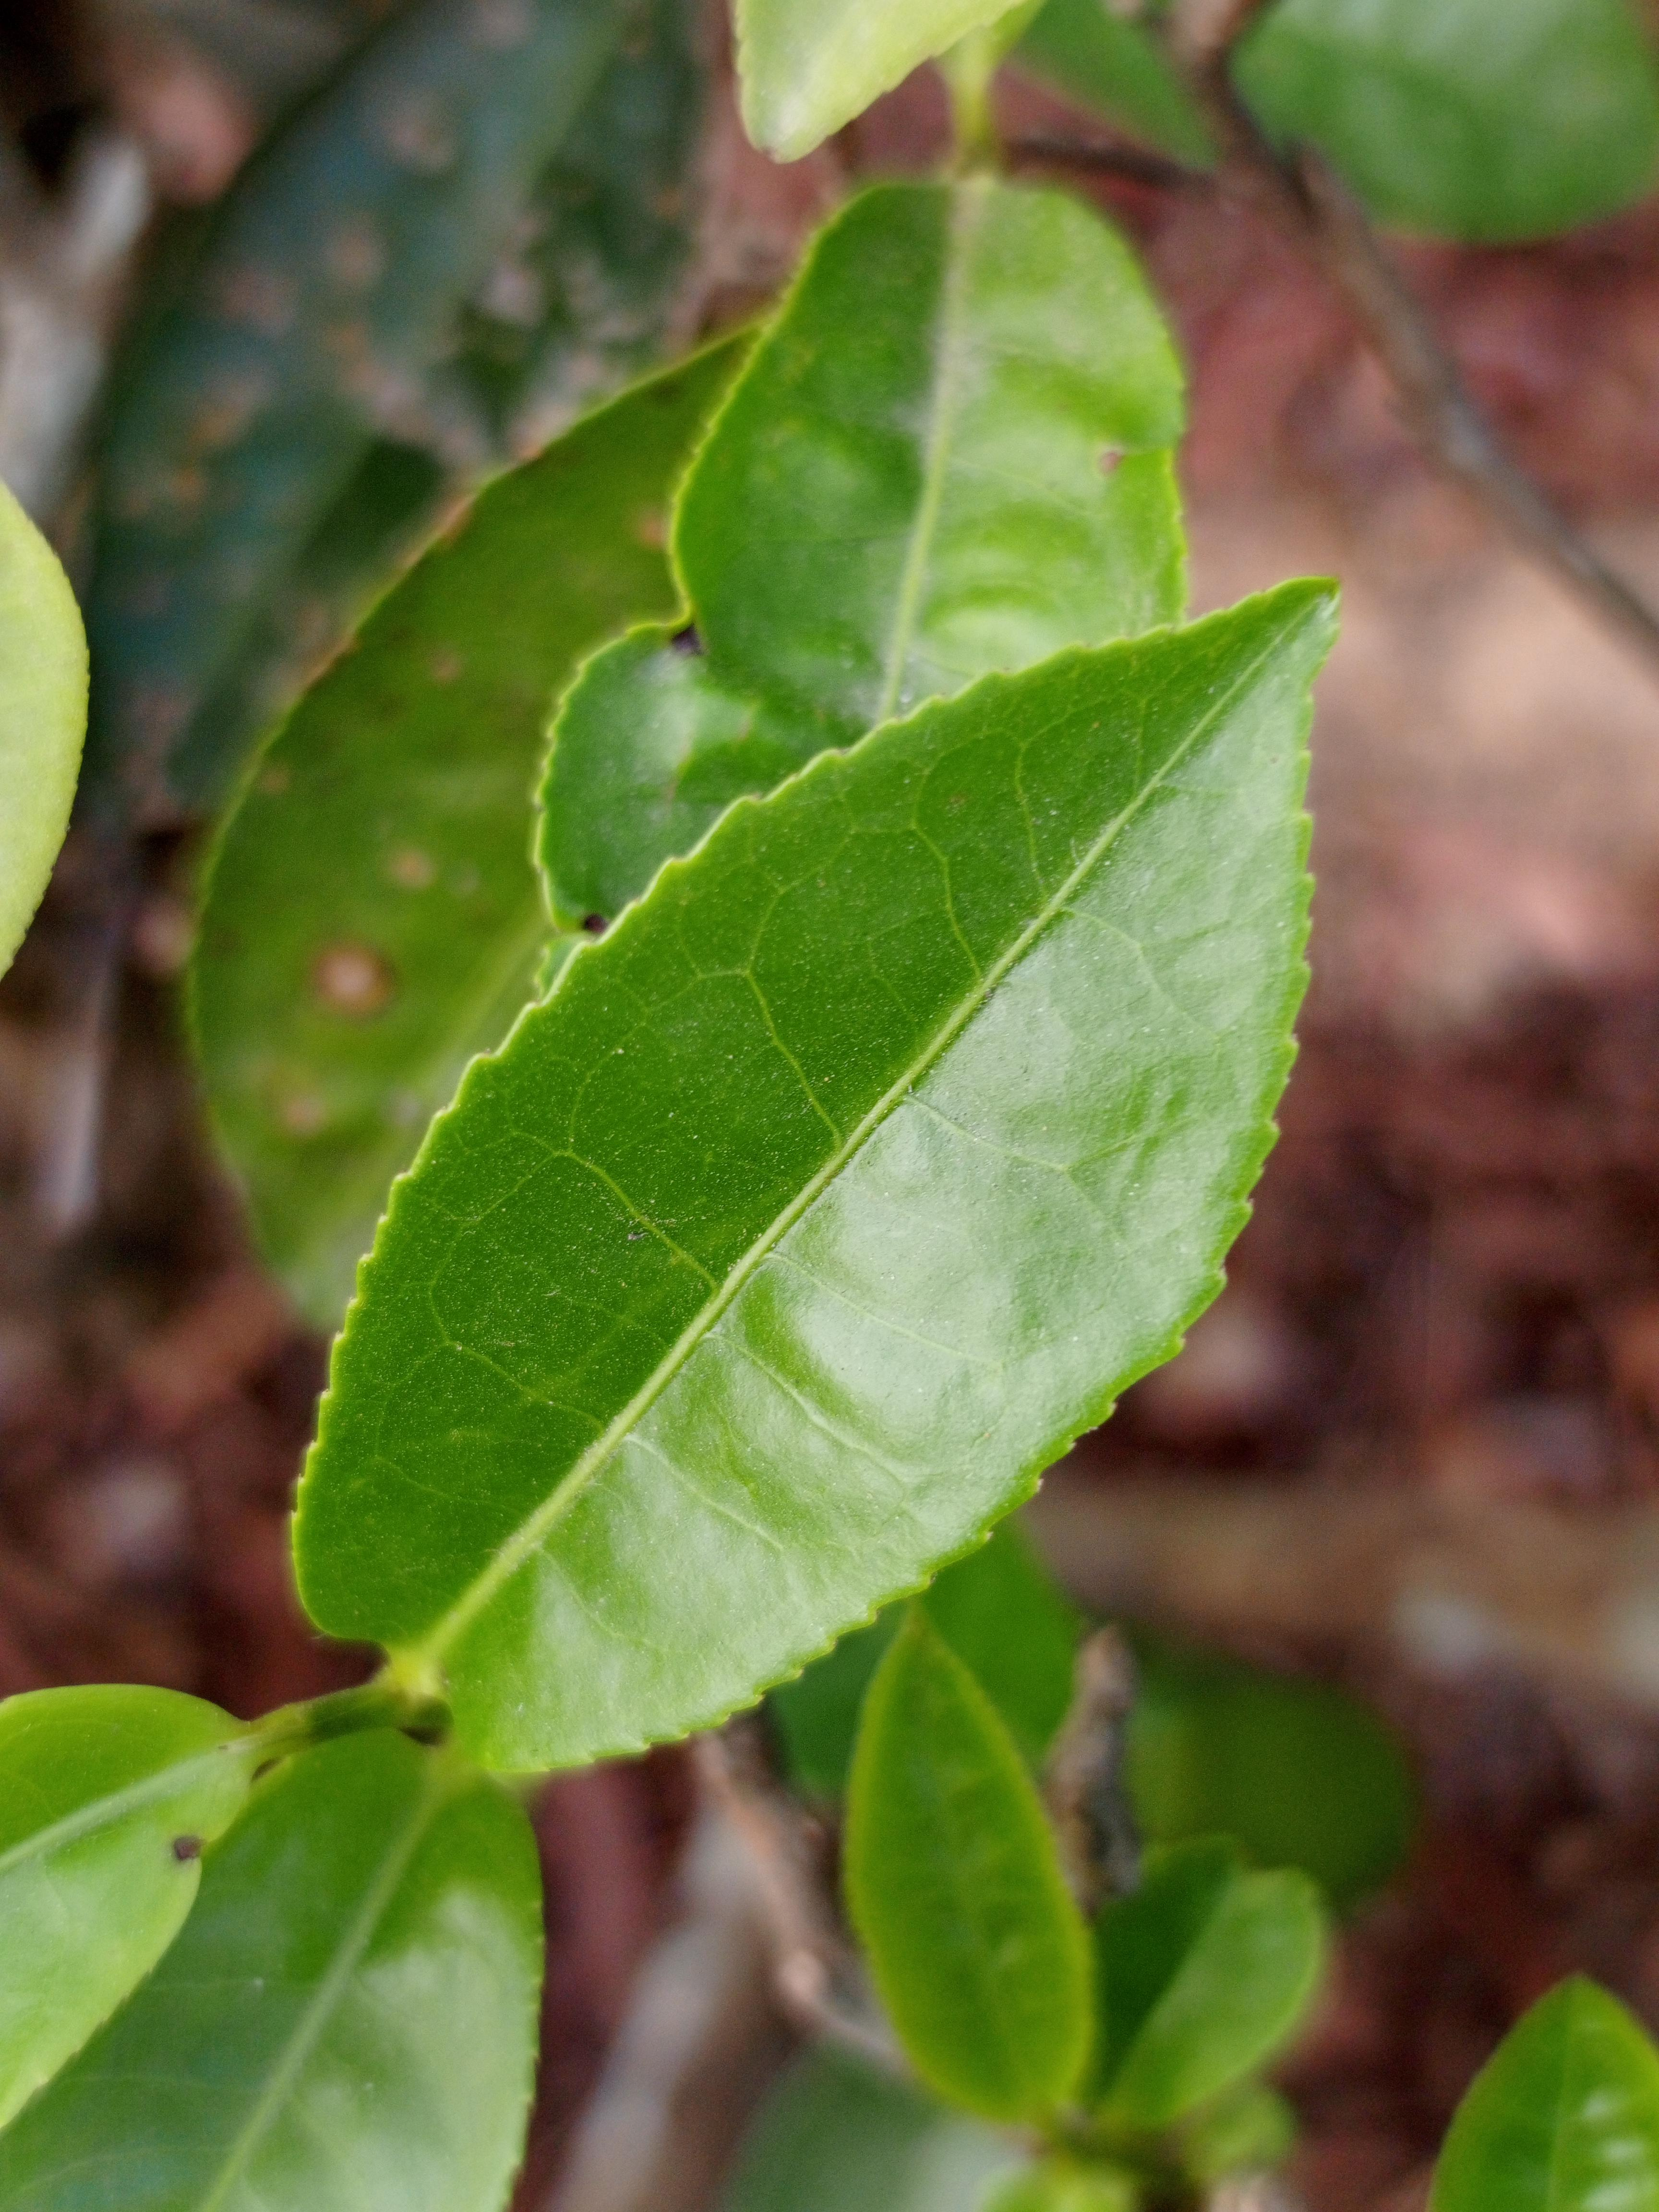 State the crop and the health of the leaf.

tea, healthy leaf
